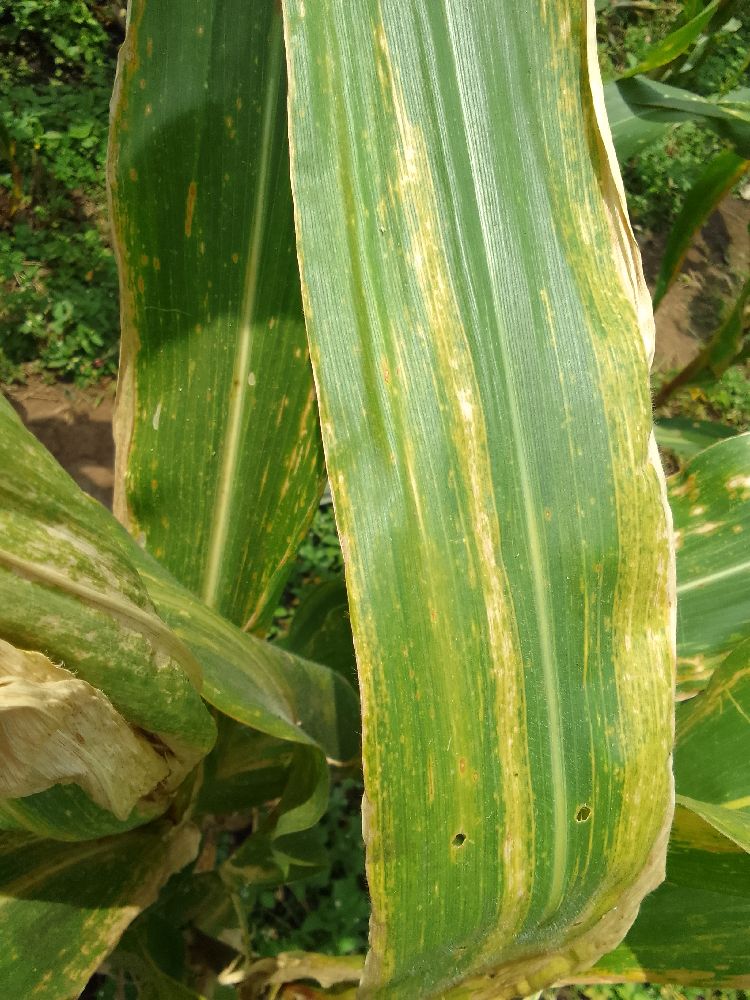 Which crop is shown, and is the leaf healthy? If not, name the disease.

maize, maize lethal necrosis
